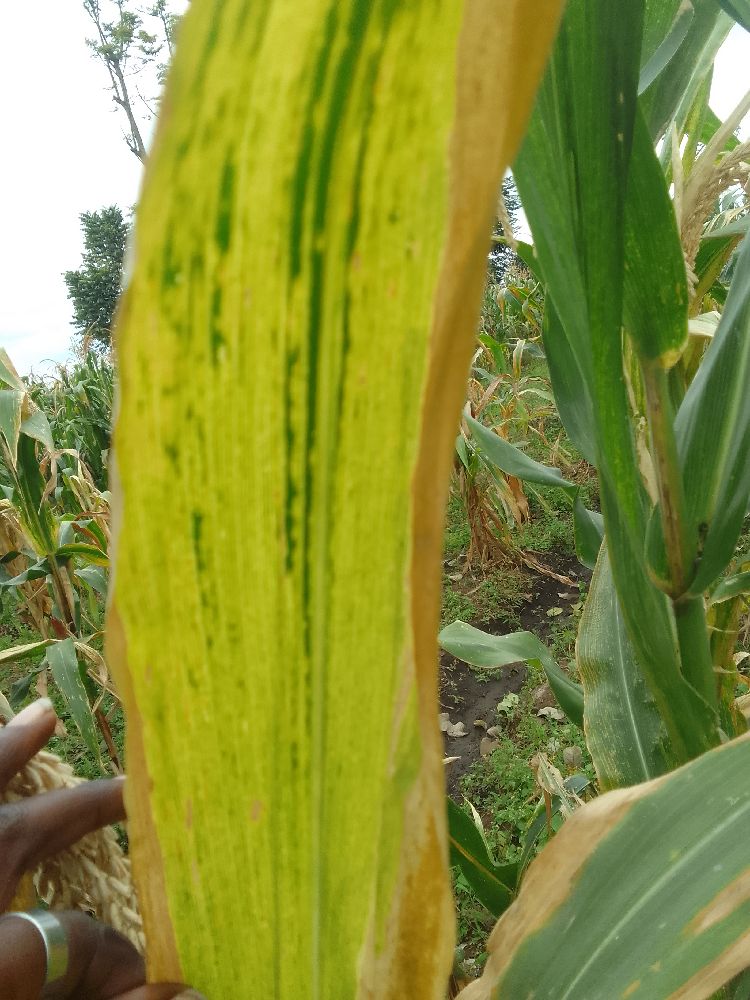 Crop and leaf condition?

maize, maize lethal necrosis
